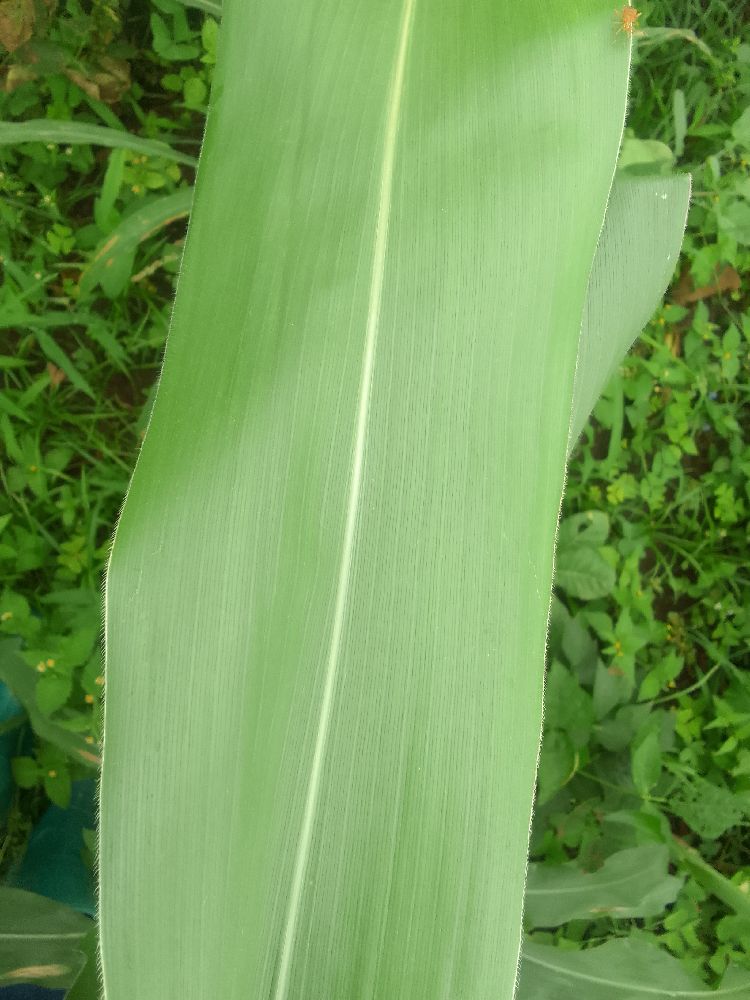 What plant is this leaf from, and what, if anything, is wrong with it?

maize, healthy
